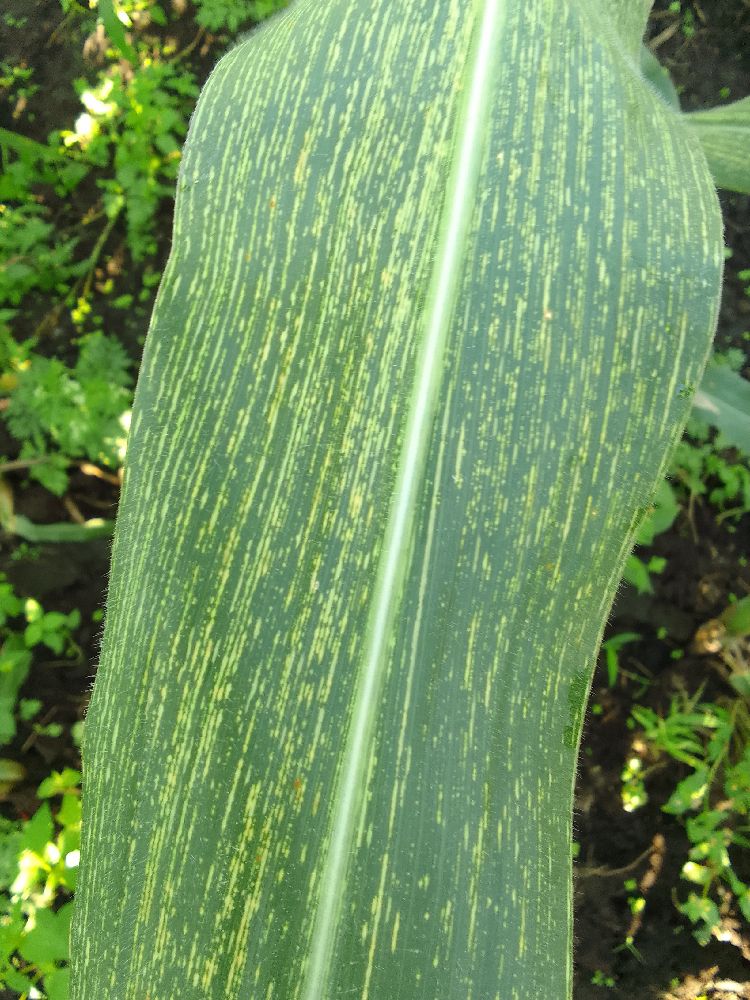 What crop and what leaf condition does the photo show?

maize, maize streak virus
